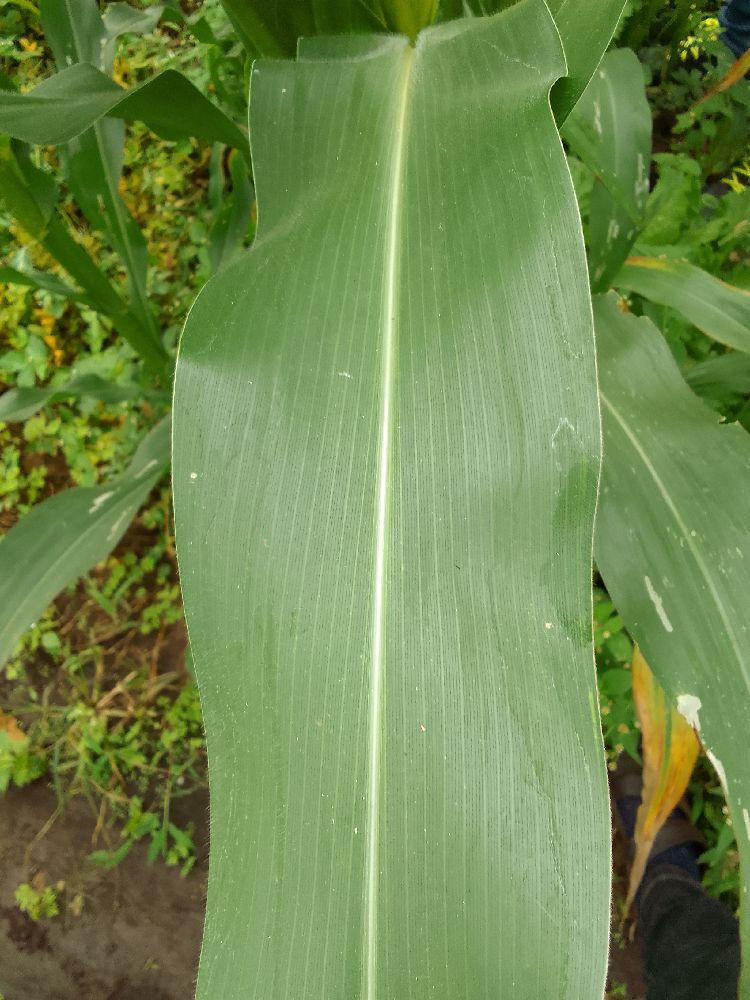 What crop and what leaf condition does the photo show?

maize, healthy
